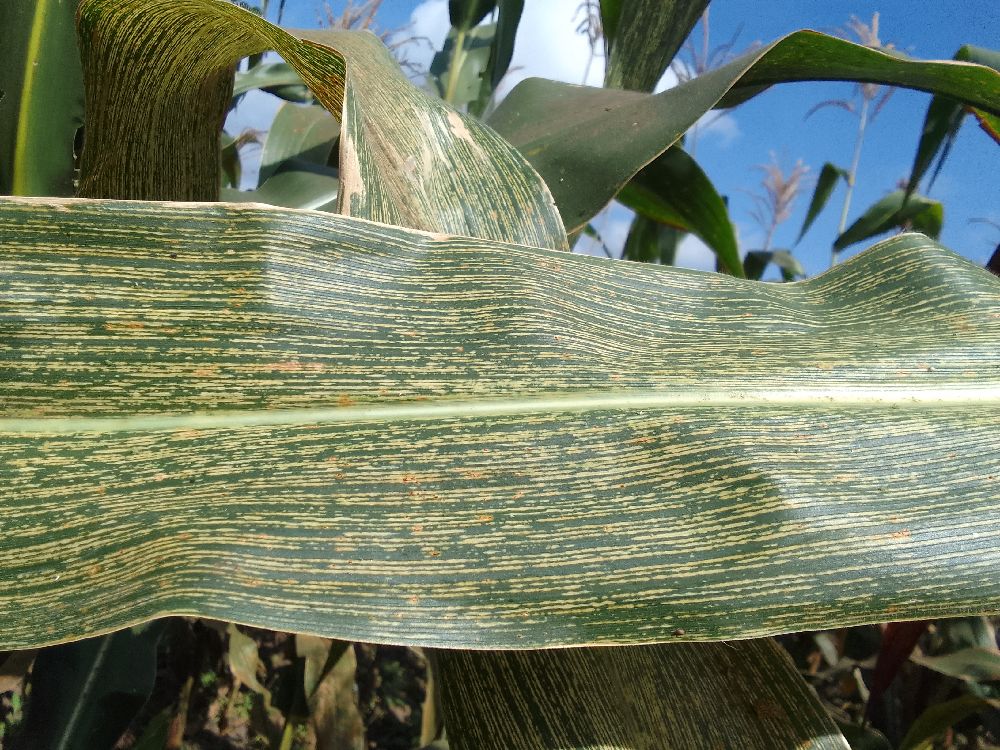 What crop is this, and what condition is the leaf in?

maize, maize streak virus
